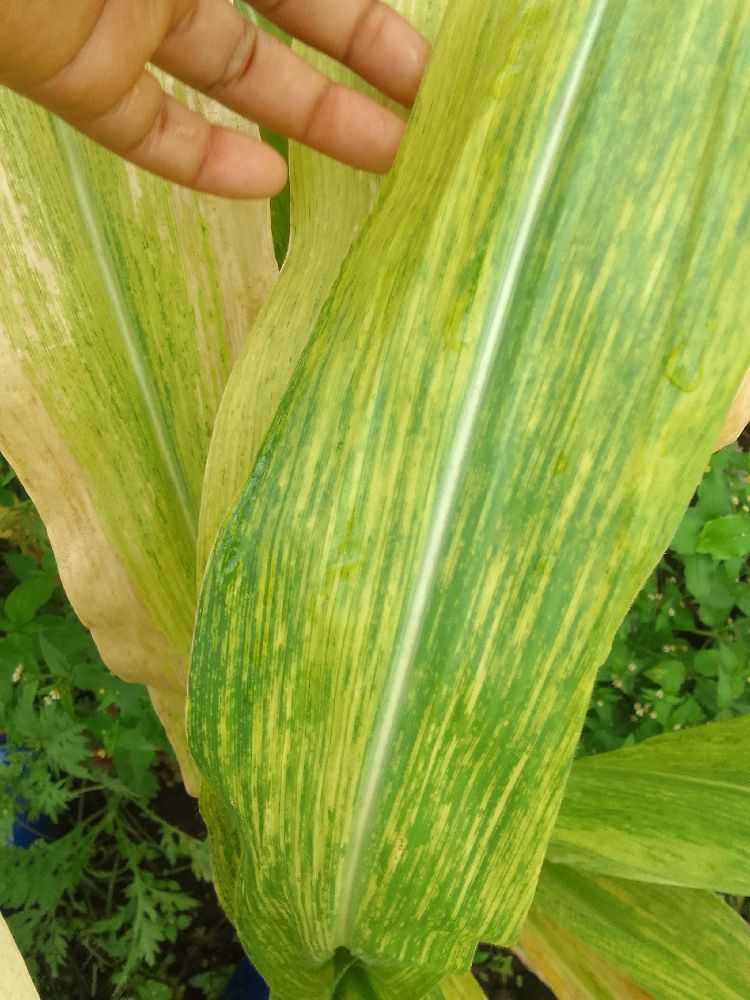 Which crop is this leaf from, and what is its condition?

maize, maize lethal necrosis
